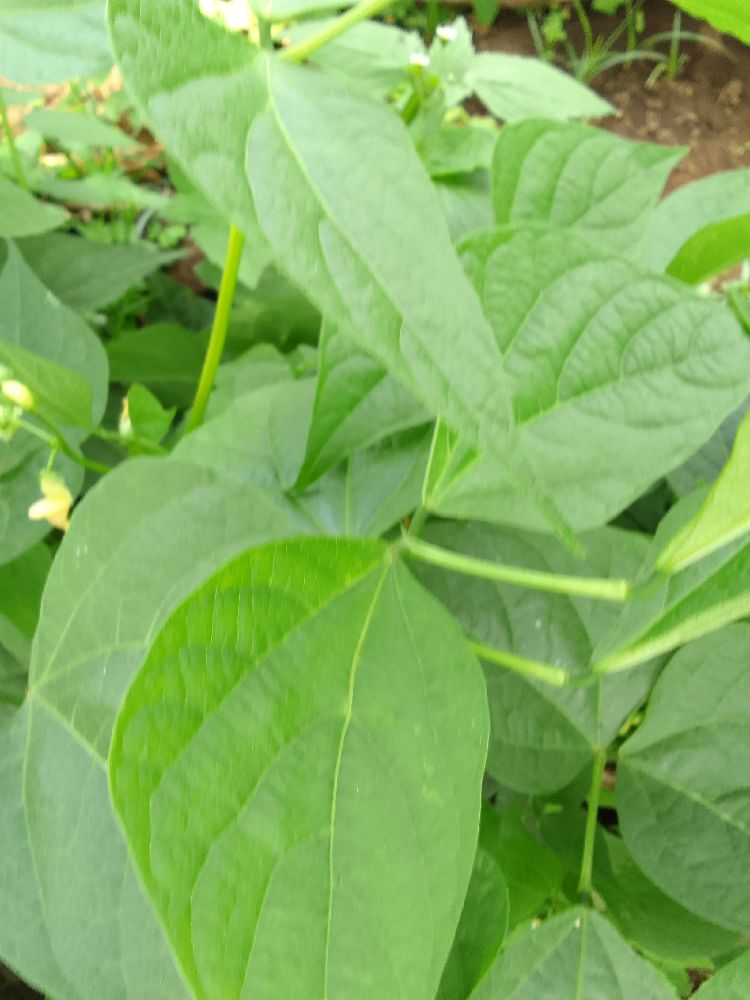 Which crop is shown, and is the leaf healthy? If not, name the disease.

common bean, healthy
